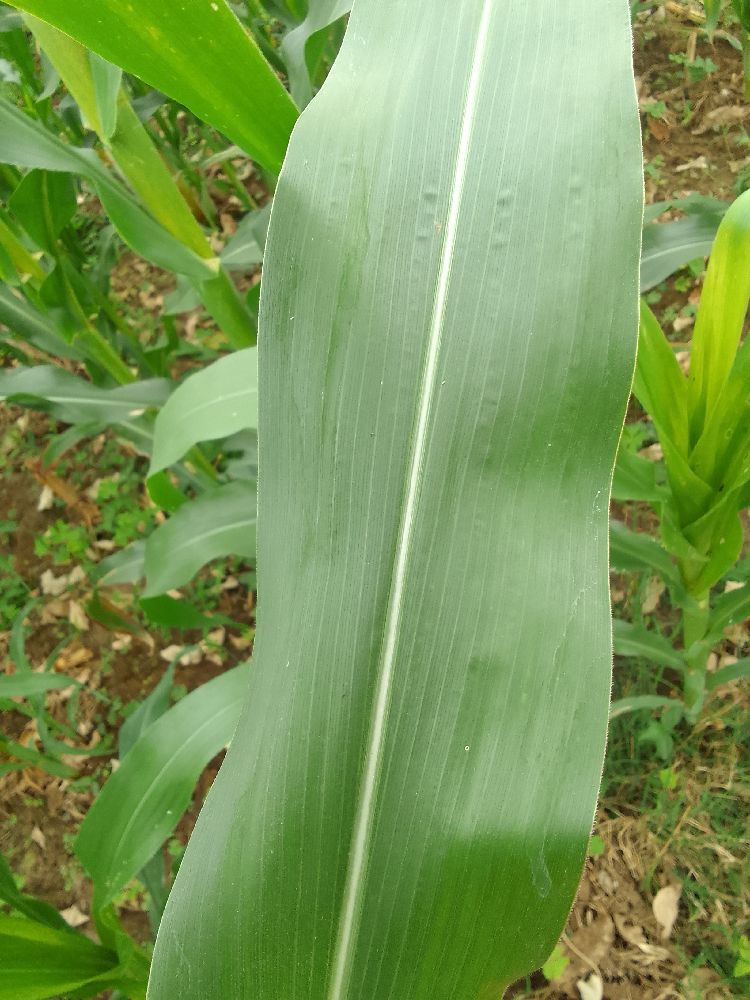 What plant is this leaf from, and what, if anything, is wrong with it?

maize, healthy
